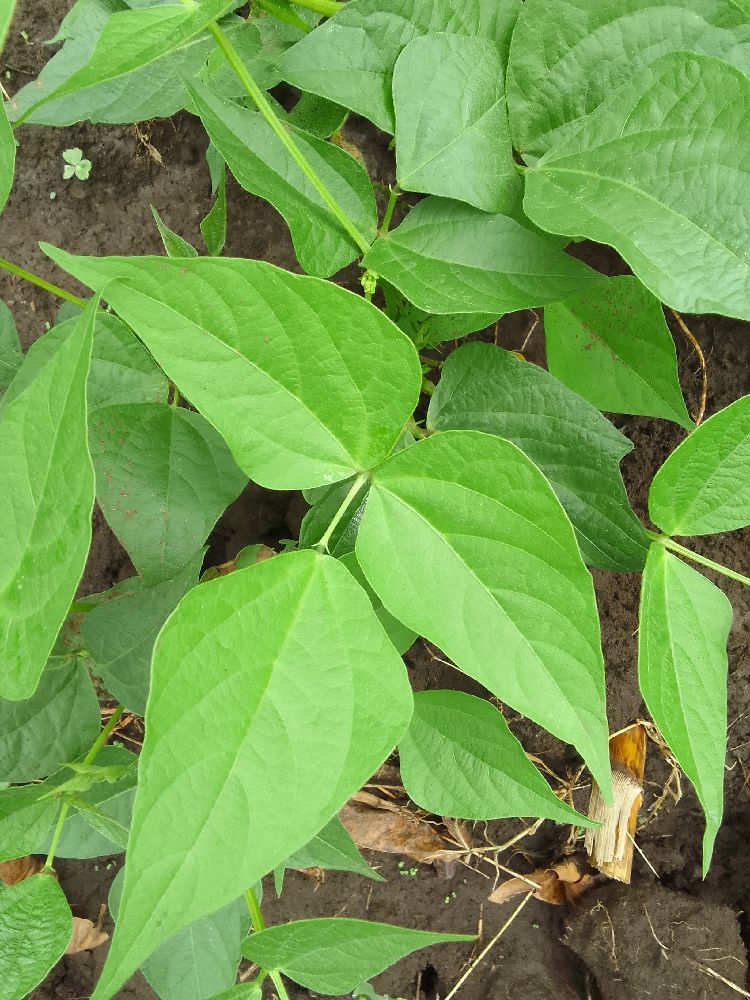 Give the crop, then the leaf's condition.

common bean, healthy
